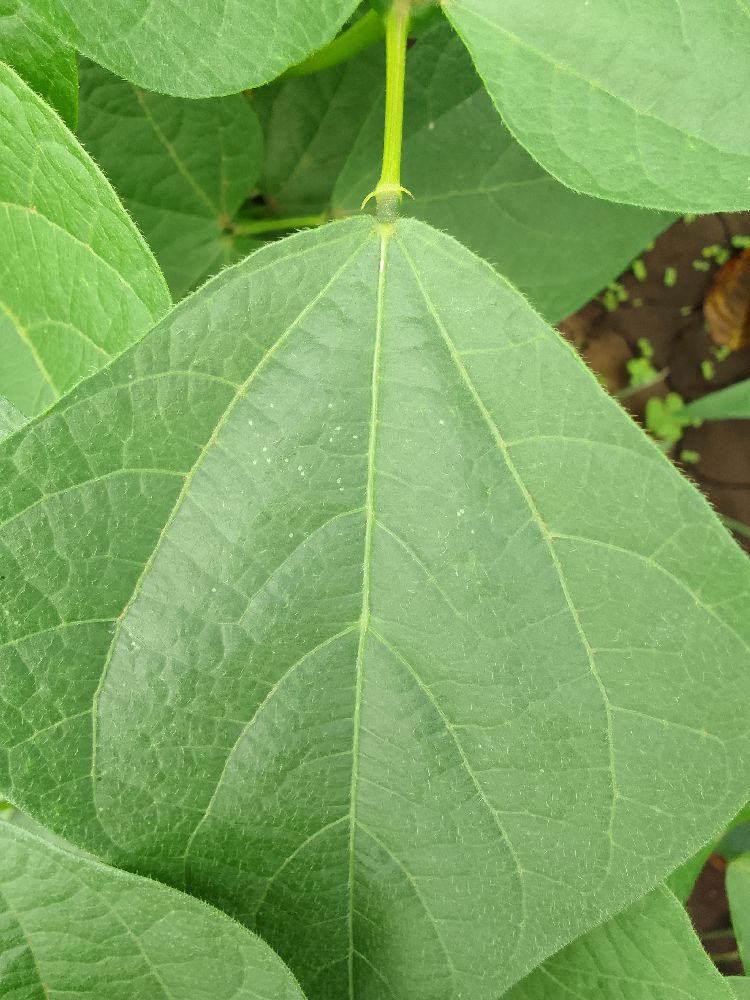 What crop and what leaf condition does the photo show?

common bean, healthy
